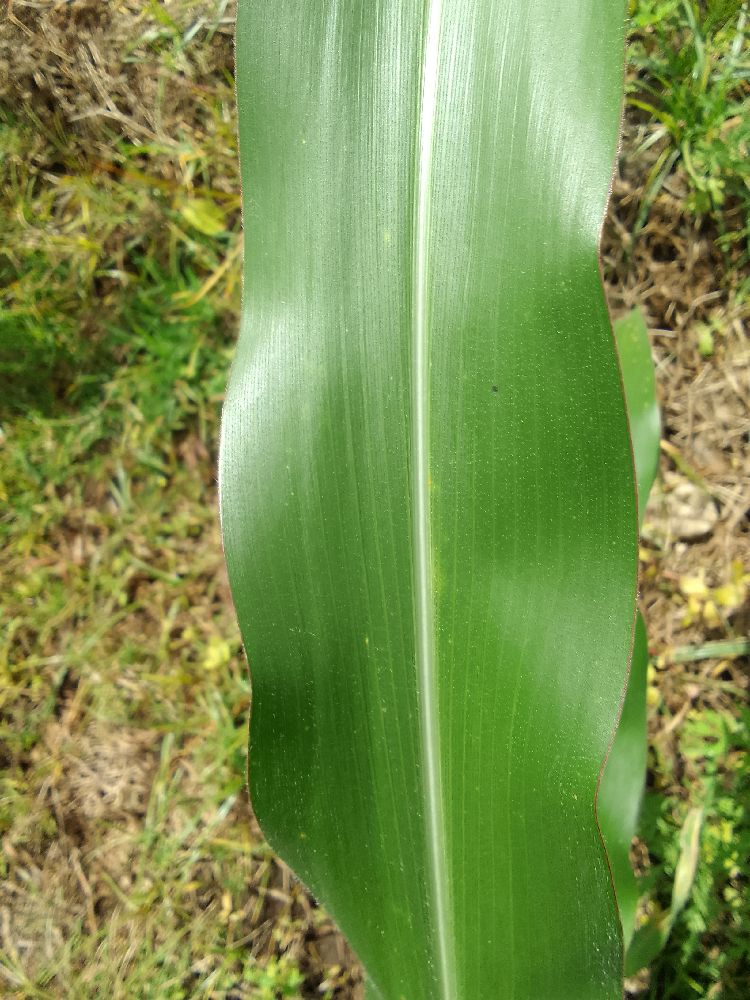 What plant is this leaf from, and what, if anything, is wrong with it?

maize, healthy
